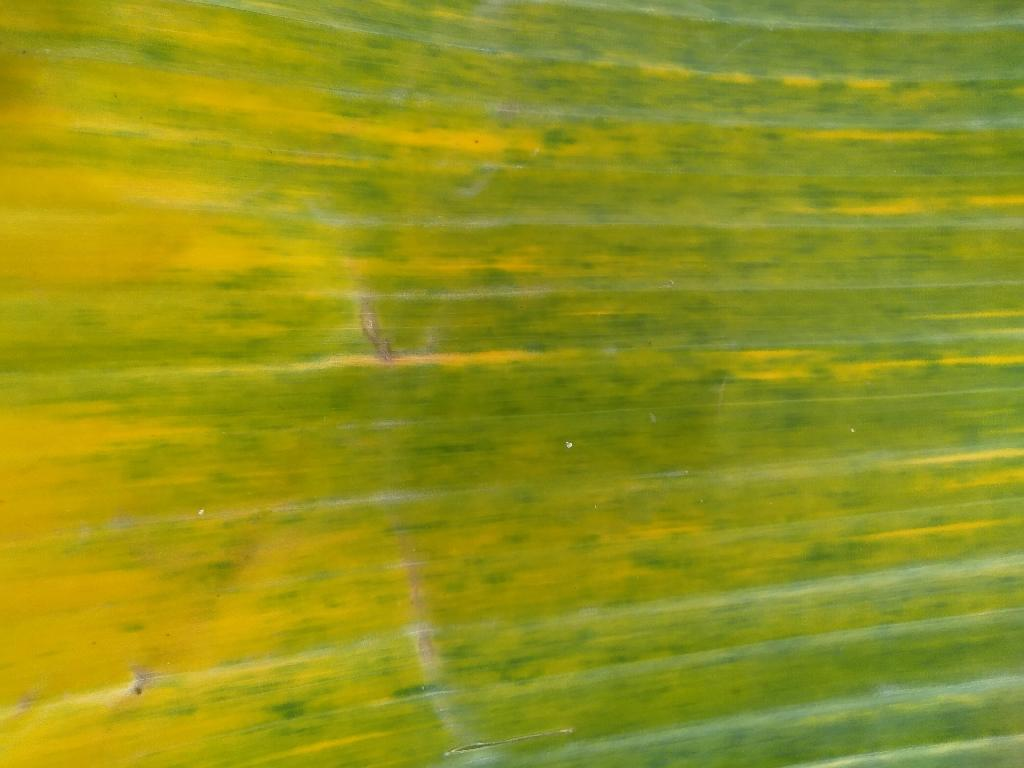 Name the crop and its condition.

banana, fusarium wilt race 1
